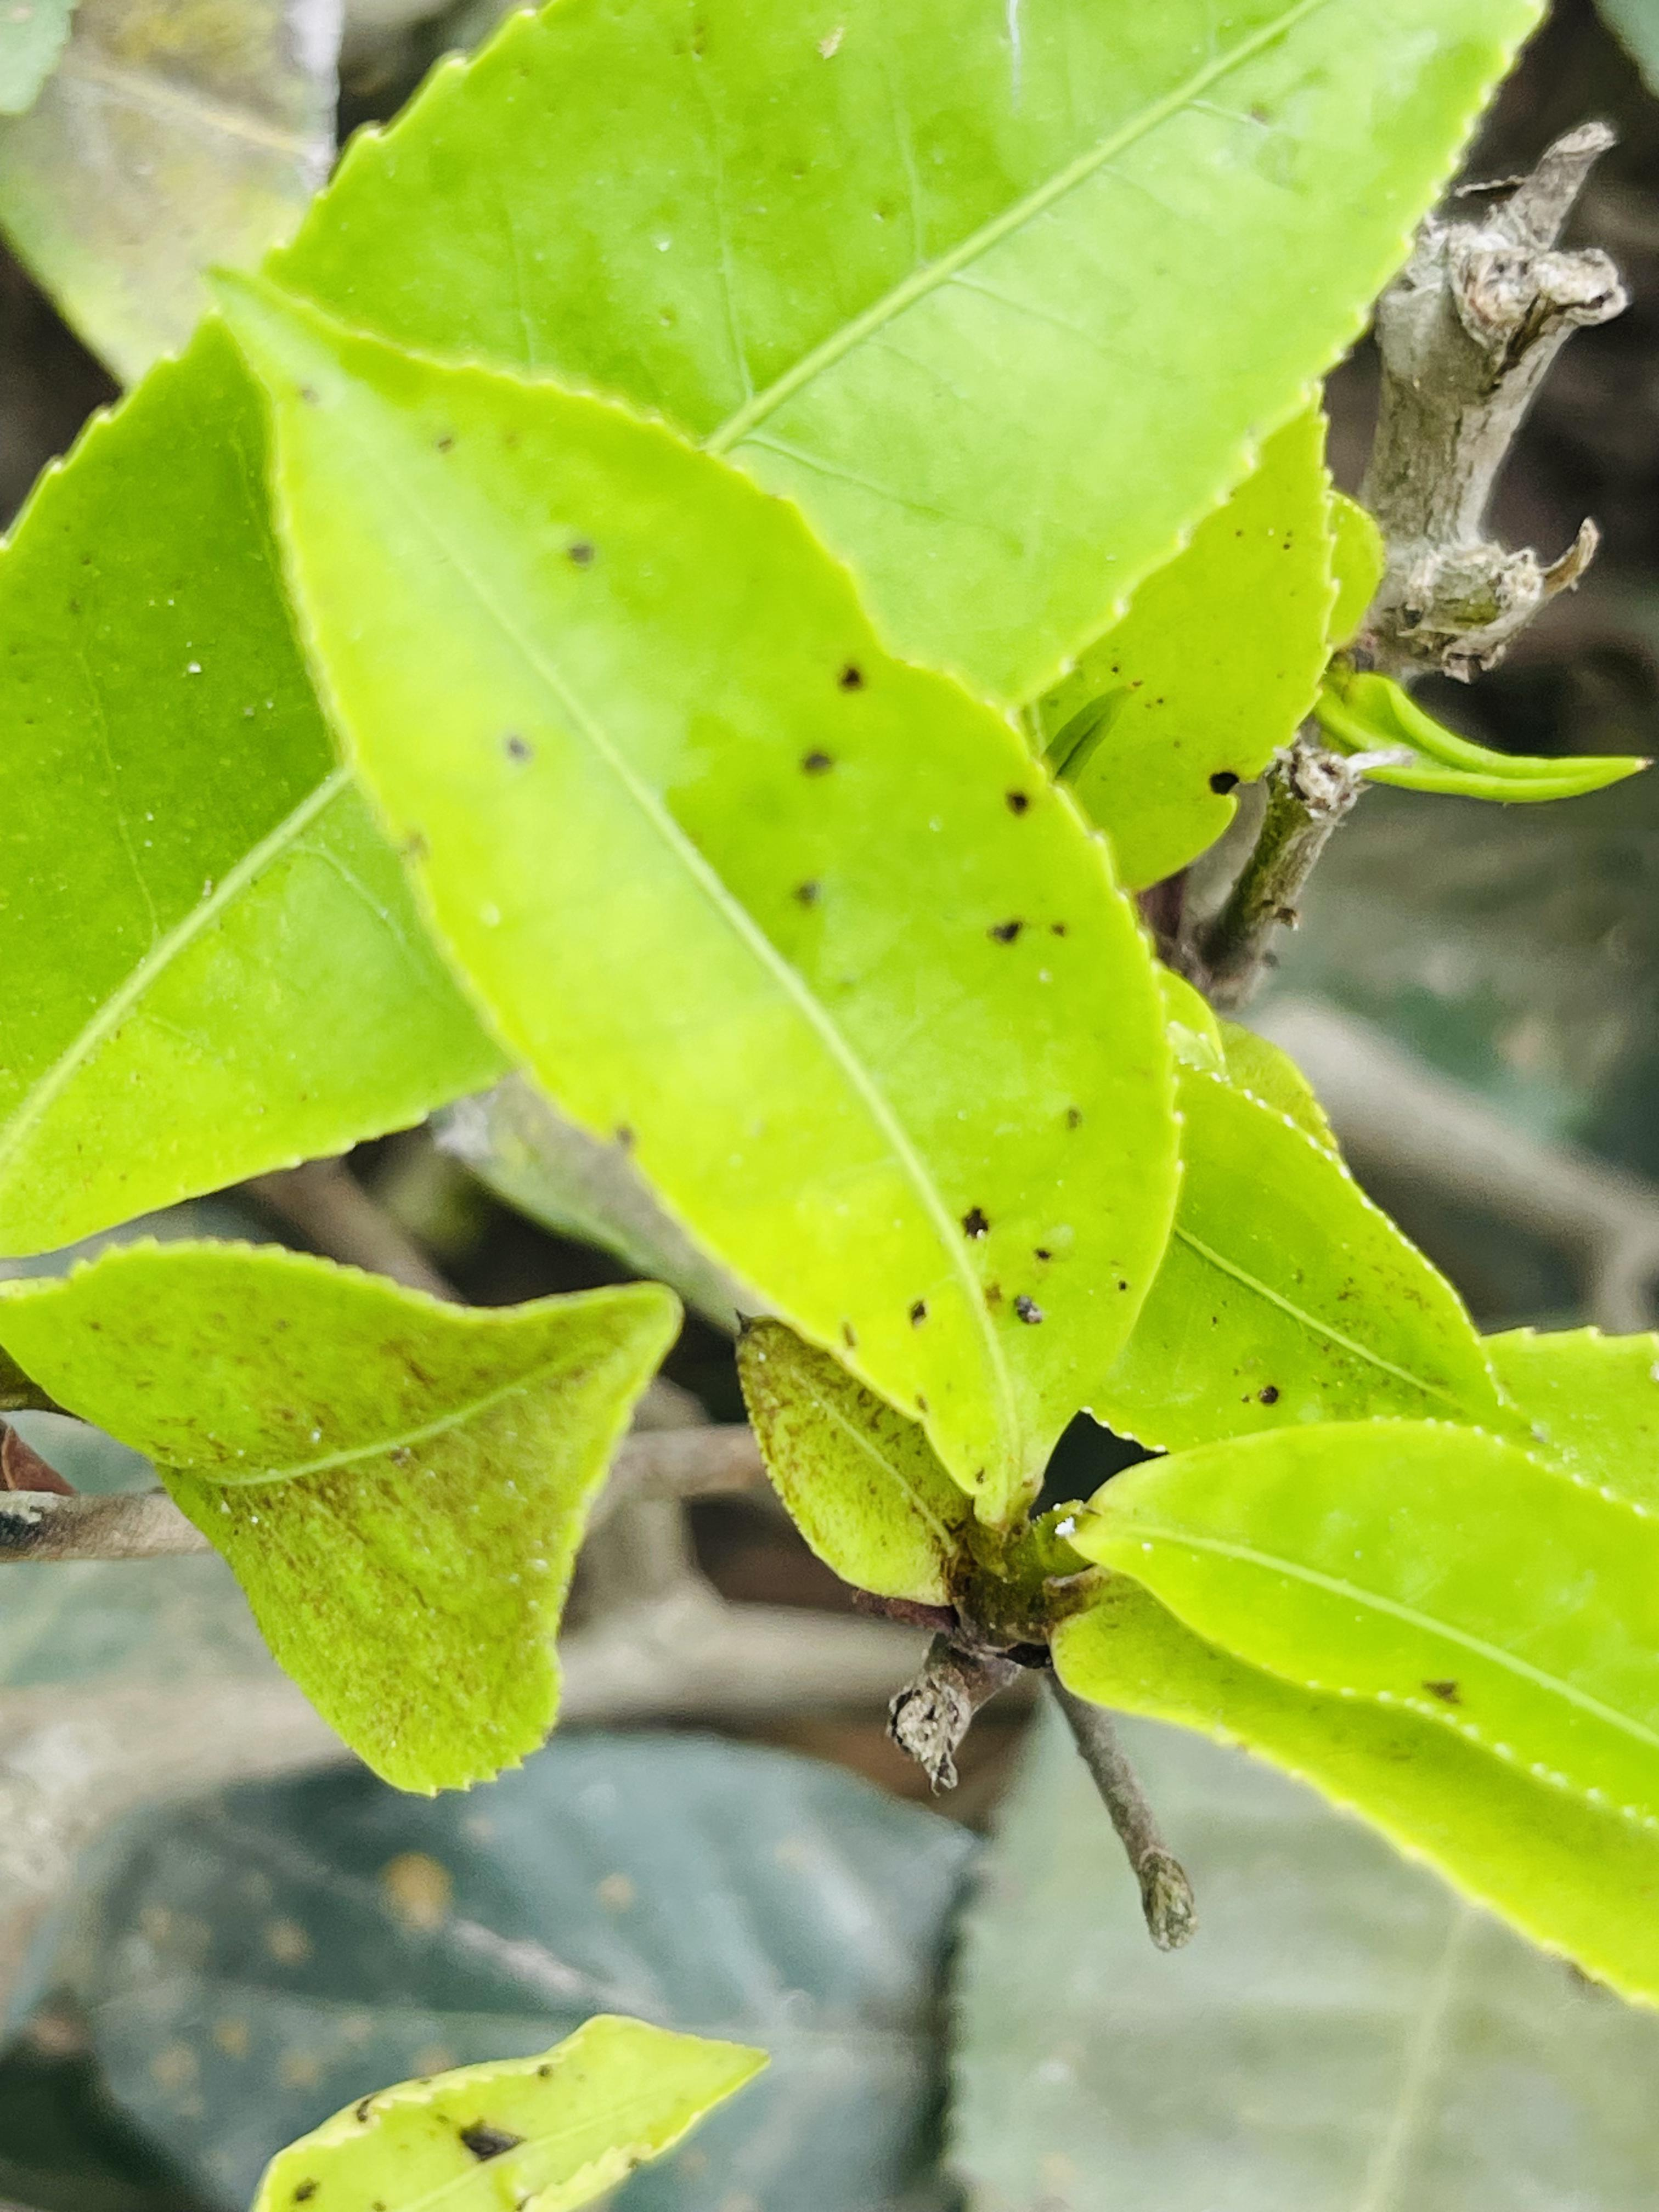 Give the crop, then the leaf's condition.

tea, helopeltis
